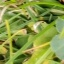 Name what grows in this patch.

unstructured weed
